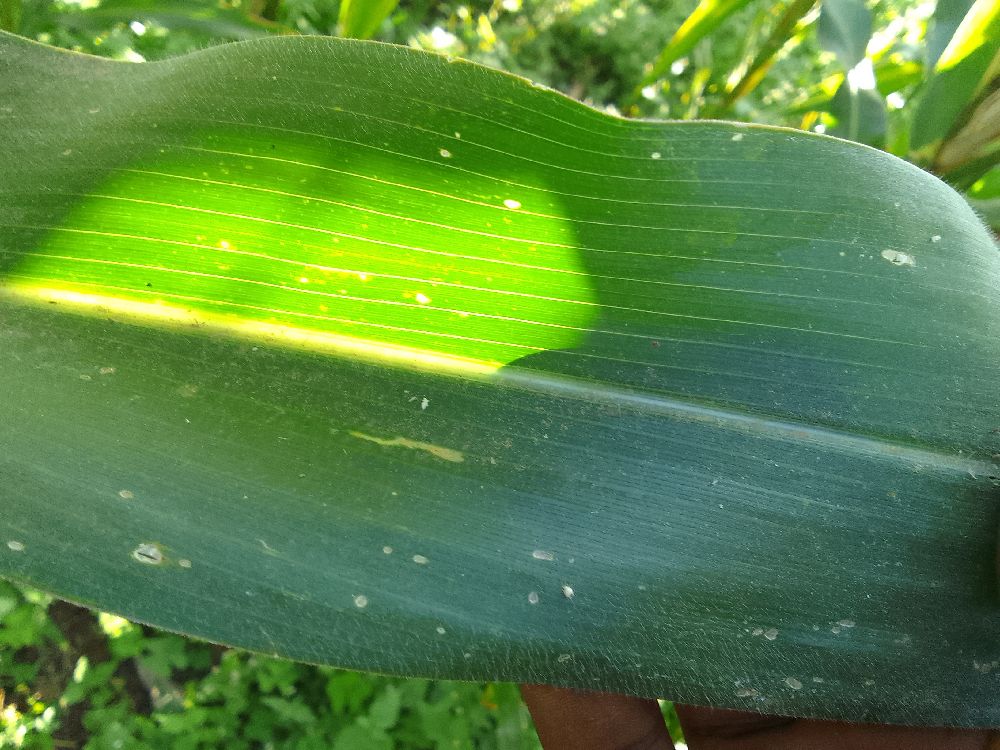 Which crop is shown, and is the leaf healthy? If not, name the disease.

maize, healthy
